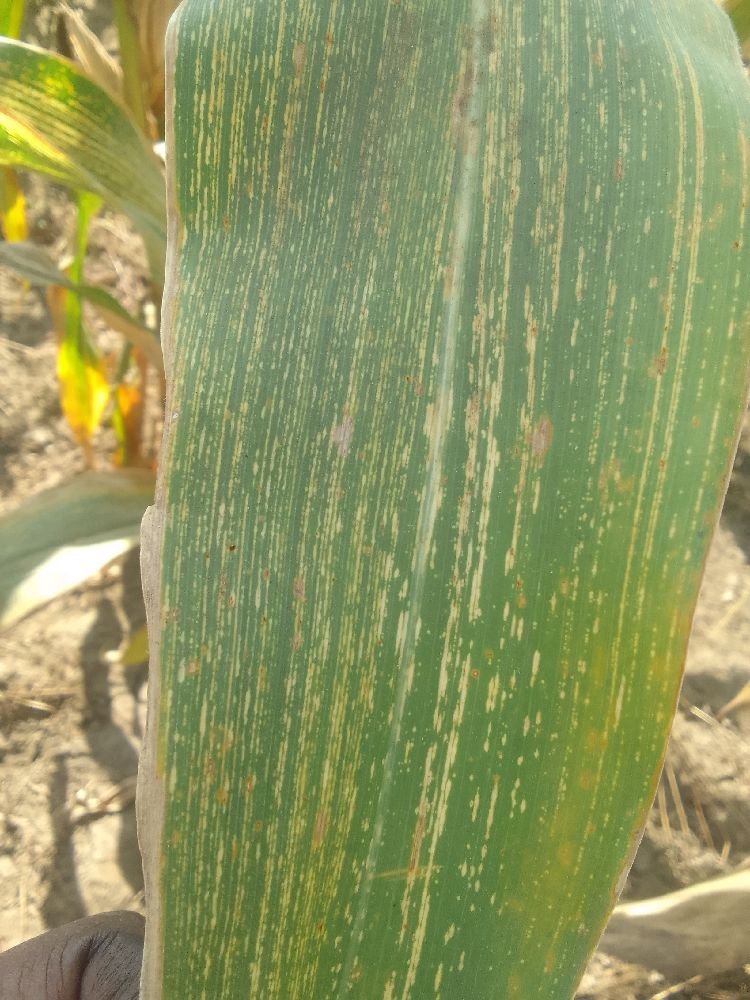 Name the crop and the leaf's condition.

maize, maize streak virus
